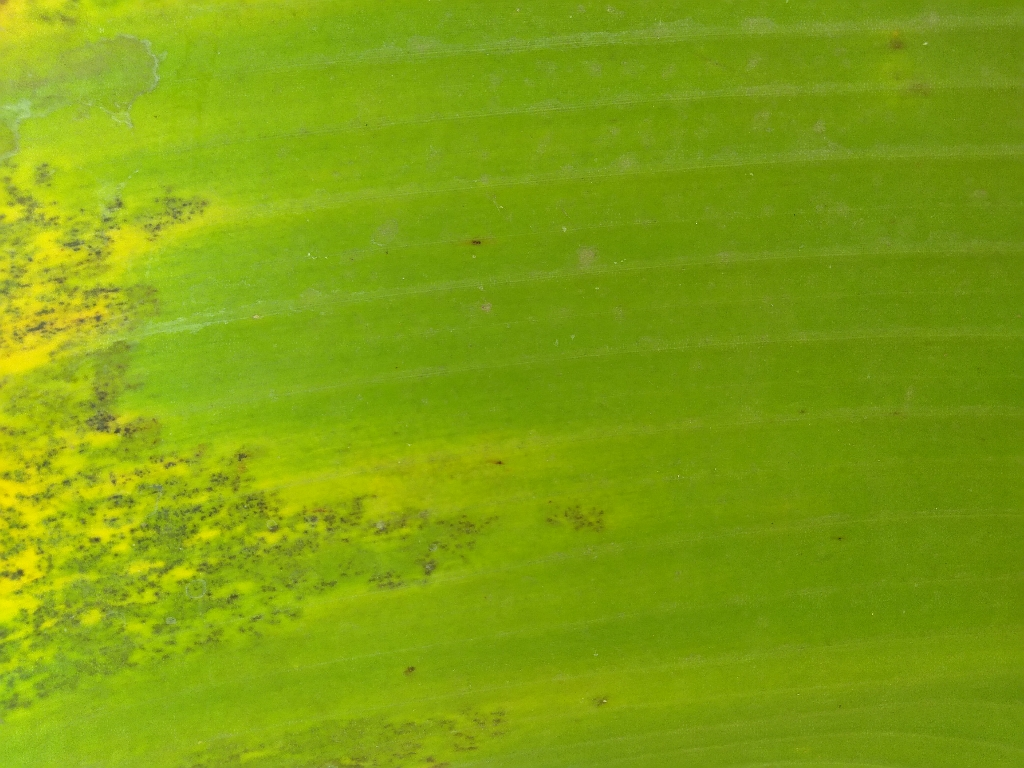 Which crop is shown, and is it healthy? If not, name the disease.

banana, black sigatoka
